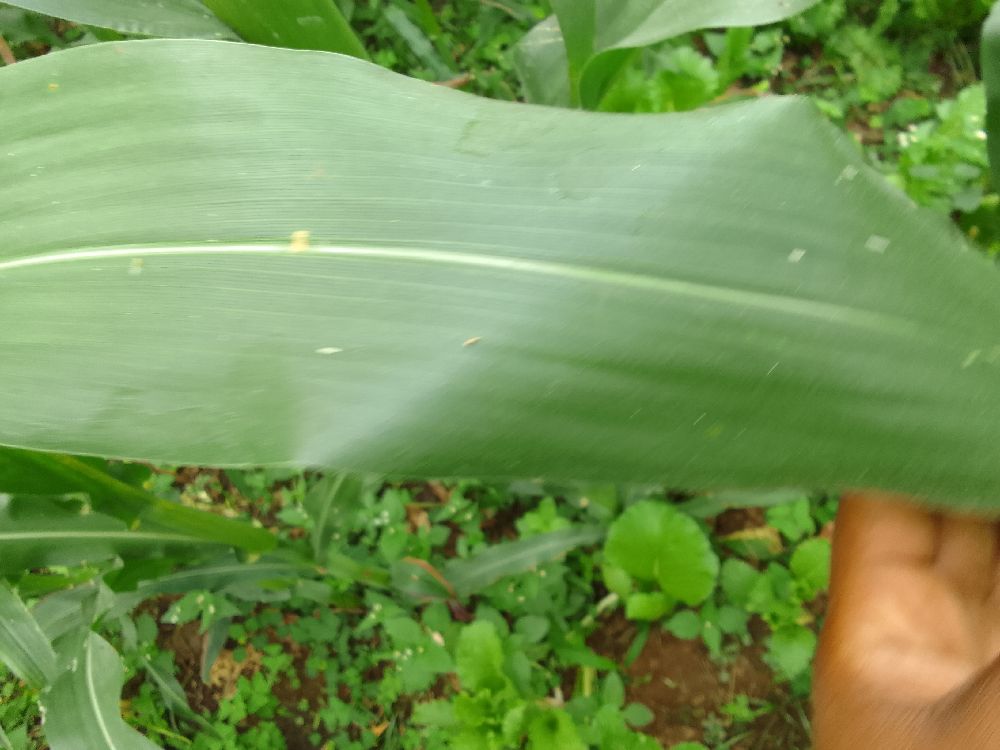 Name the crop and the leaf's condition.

maize, healthy
